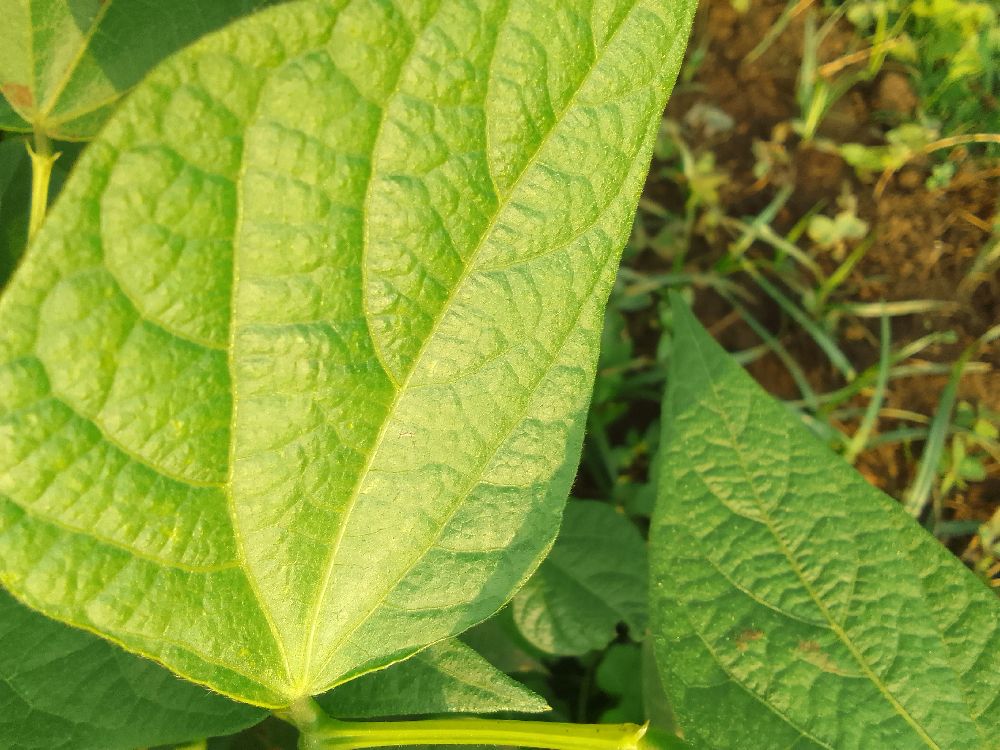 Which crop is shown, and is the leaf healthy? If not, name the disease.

common bean, healthy
